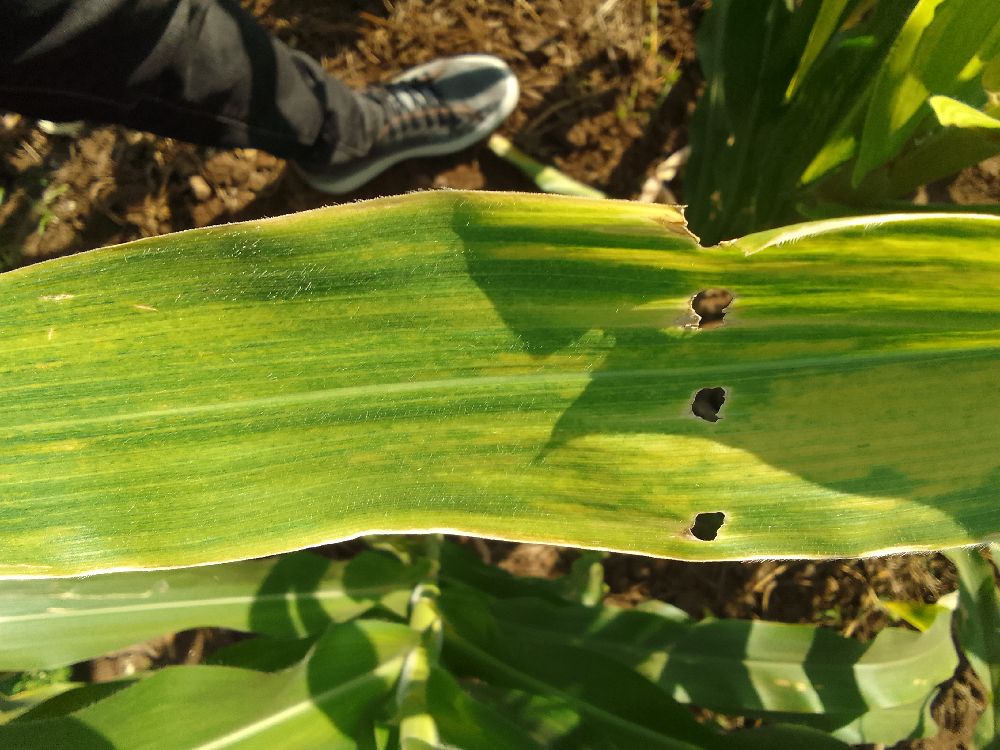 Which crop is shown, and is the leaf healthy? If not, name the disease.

maize, maize lethal necrosis
